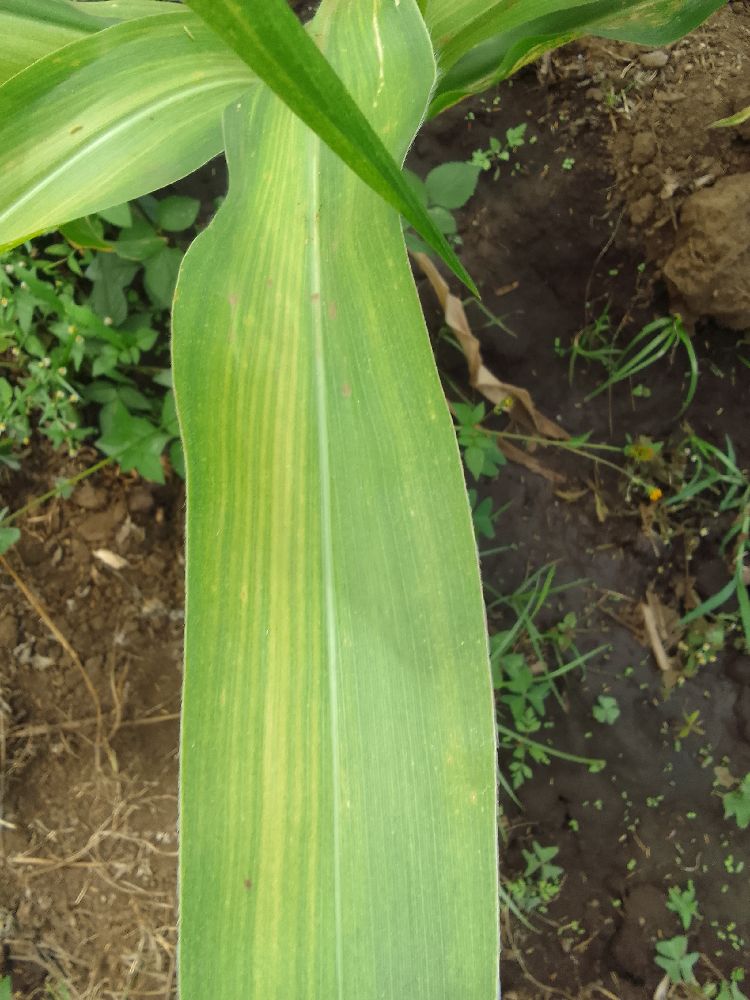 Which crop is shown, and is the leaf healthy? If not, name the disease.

maize, maize lethal necrosis
